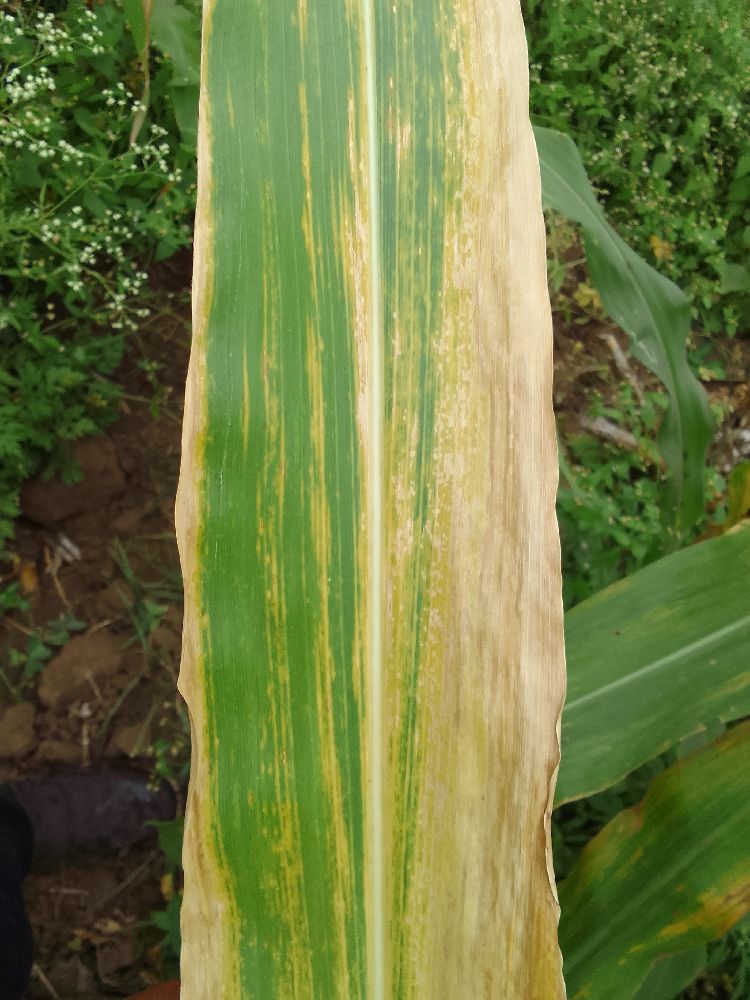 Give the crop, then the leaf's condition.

maize, maize lethal necrosis
